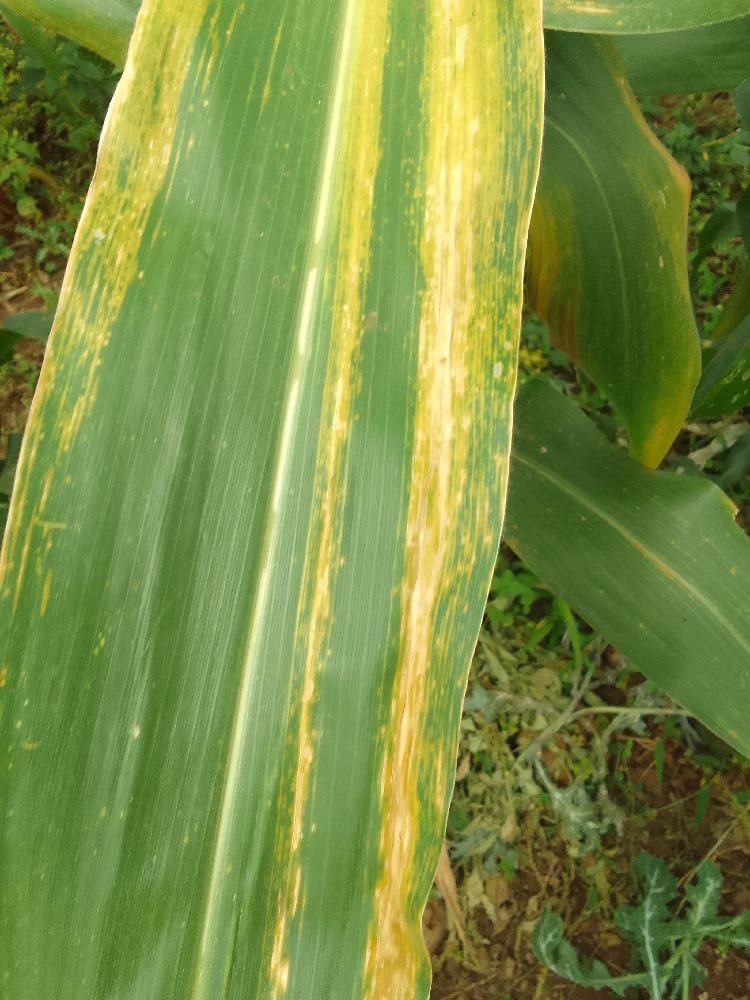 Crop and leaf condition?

maize, maize lethal necrosis
